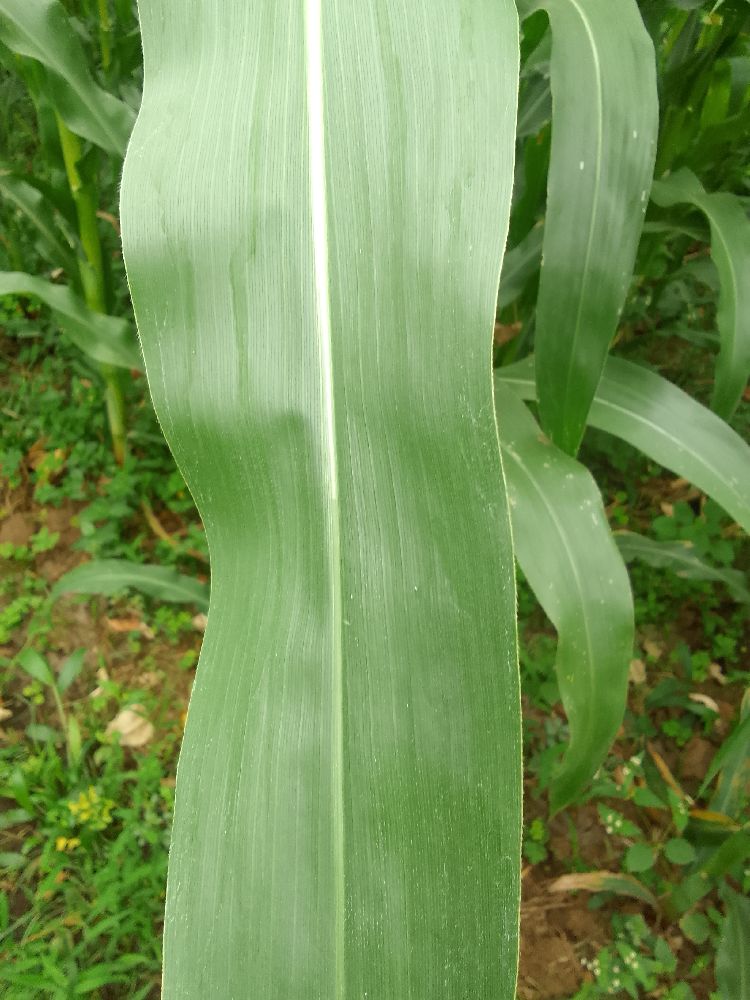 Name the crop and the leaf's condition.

maize, healthy
